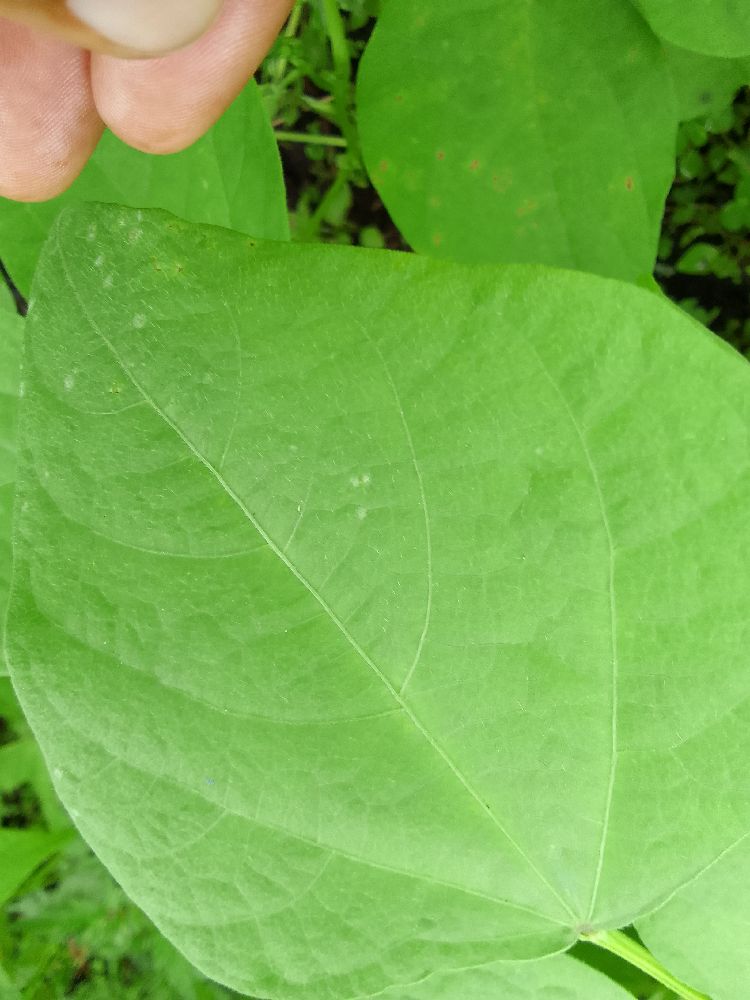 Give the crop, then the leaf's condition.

common bean, healthy
